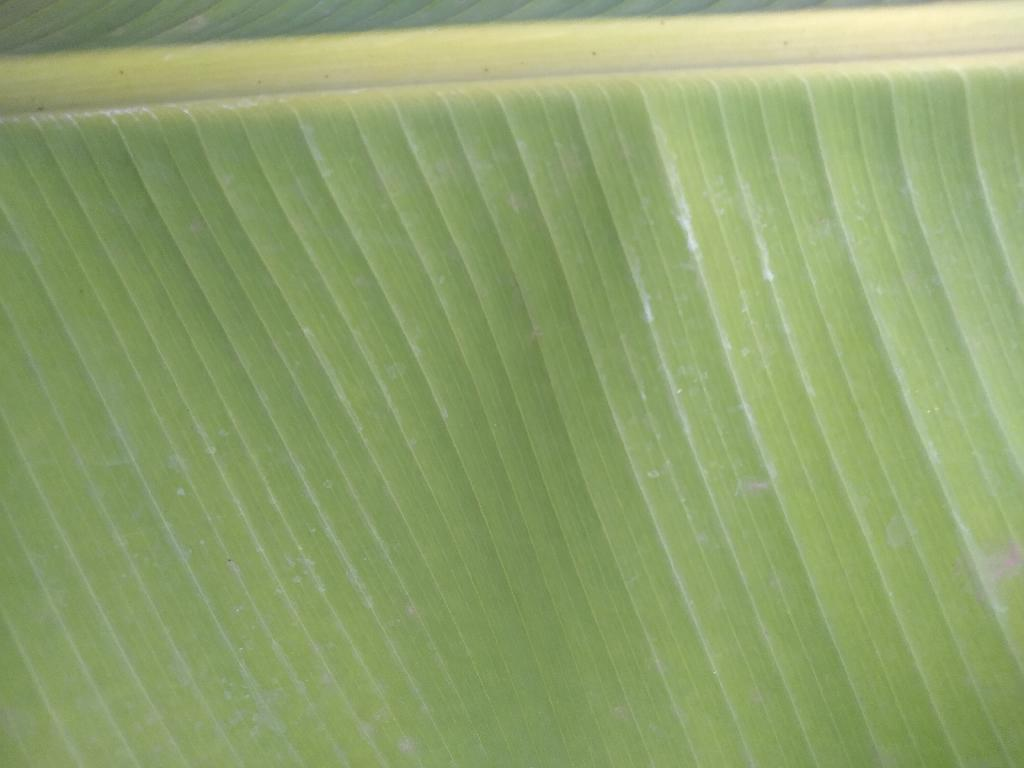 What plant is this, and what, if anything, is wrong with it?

banana, healthy
